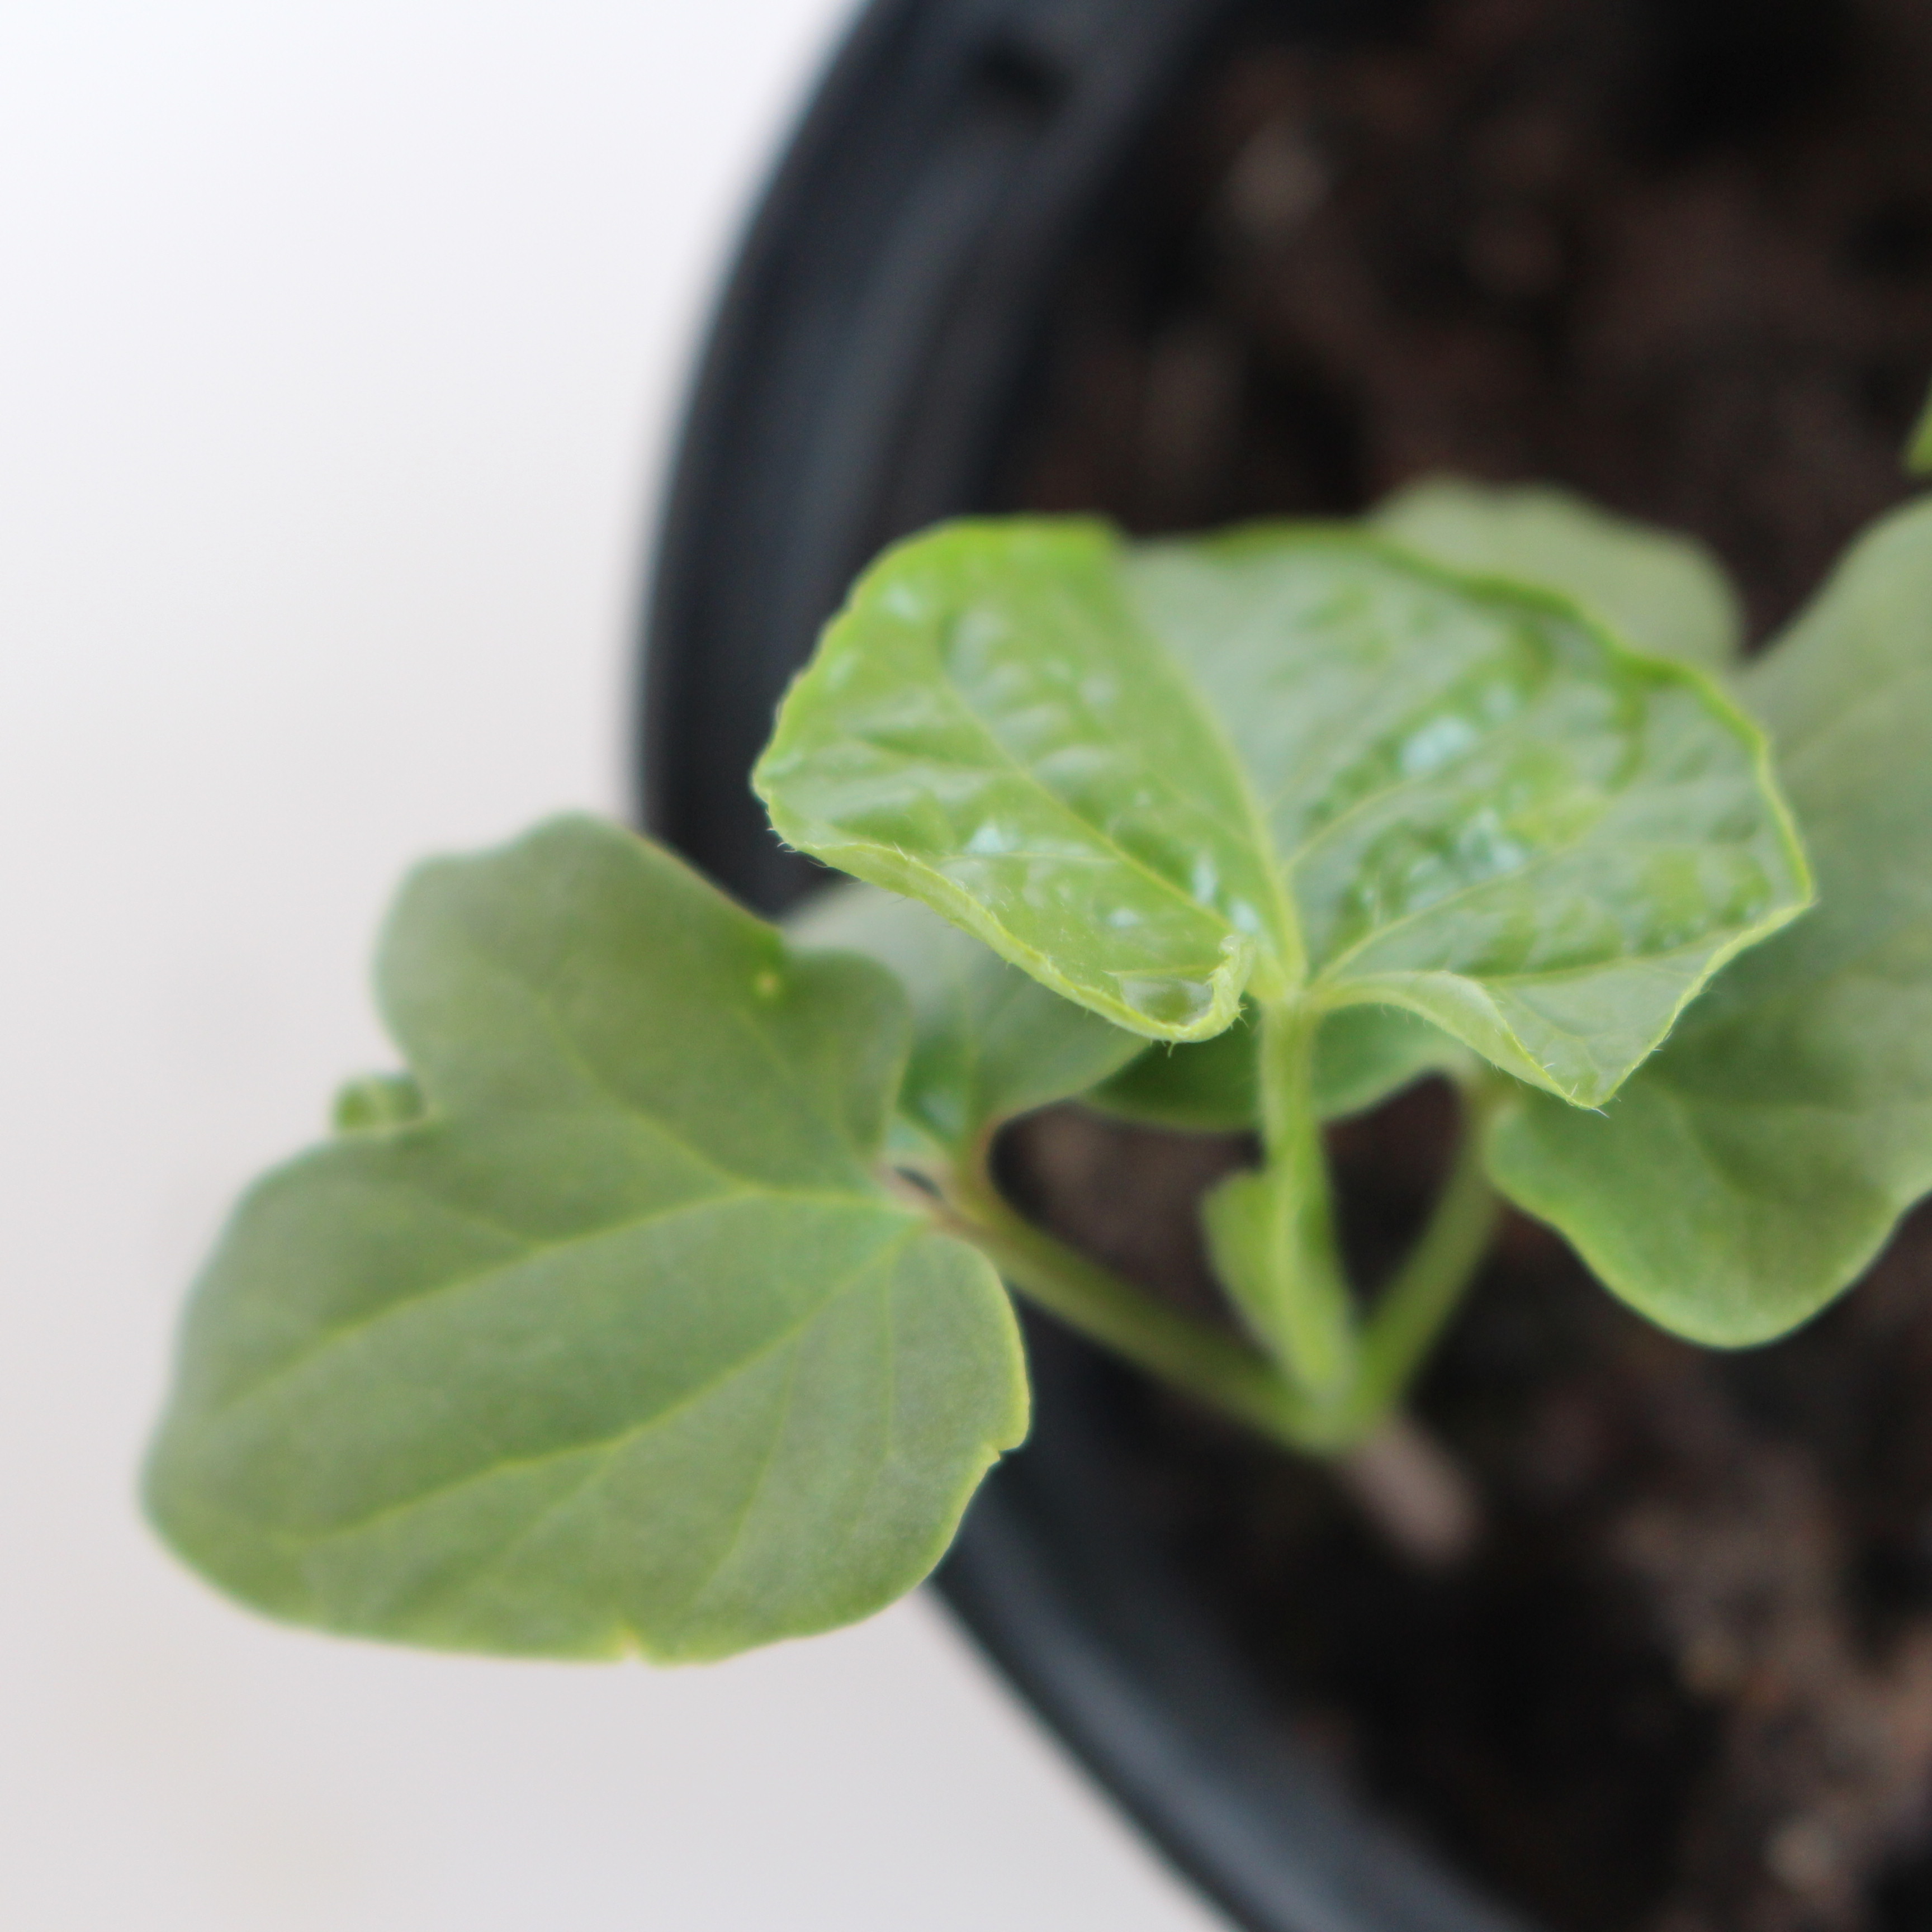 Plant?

Convolvulus arvensis
